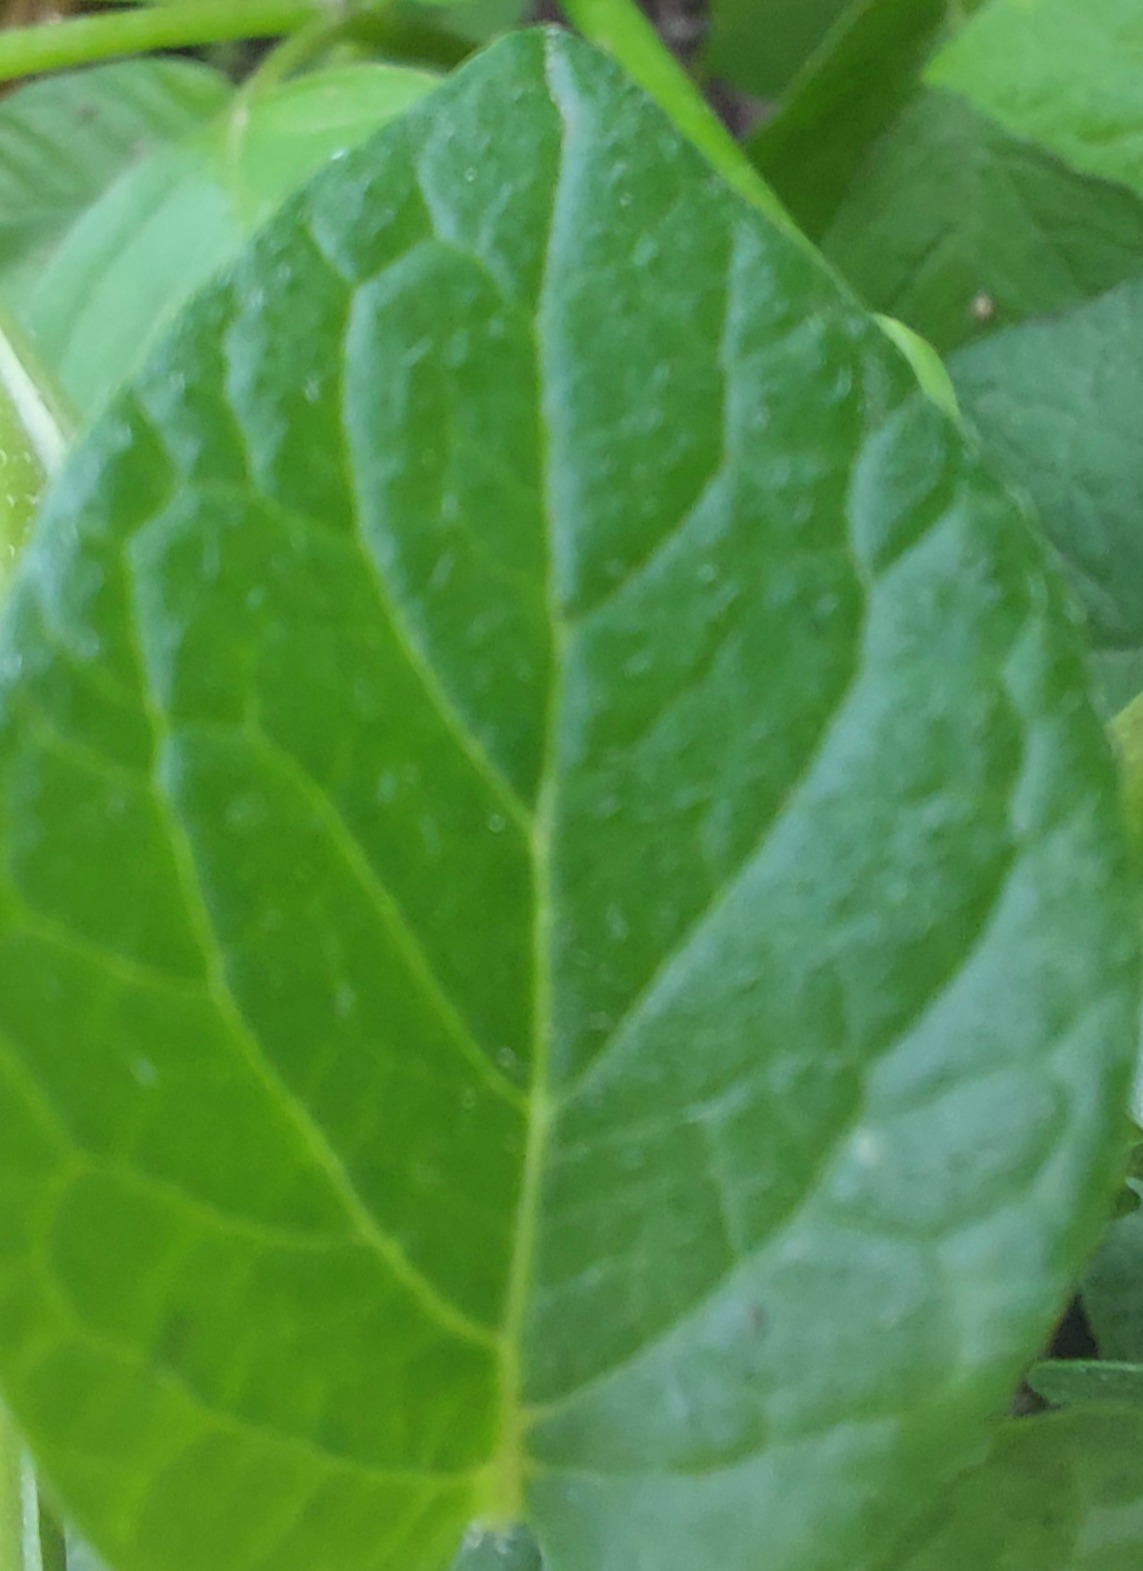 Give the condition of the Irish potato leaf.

healthy
